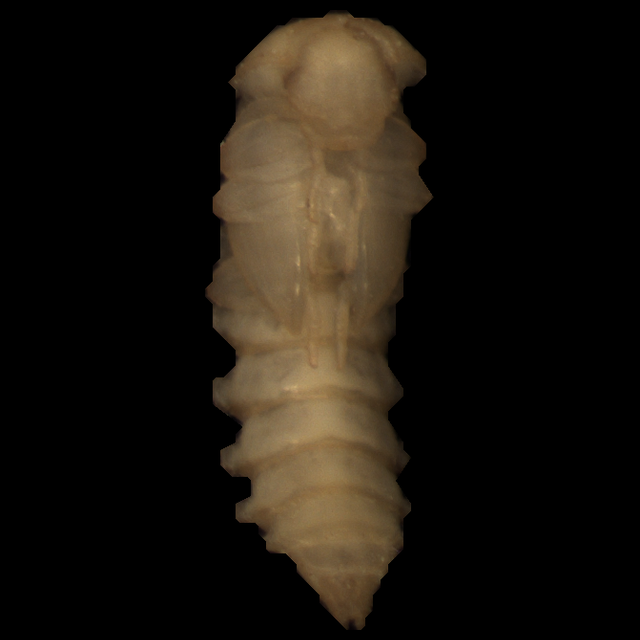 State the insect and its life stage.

mealworm pupa
